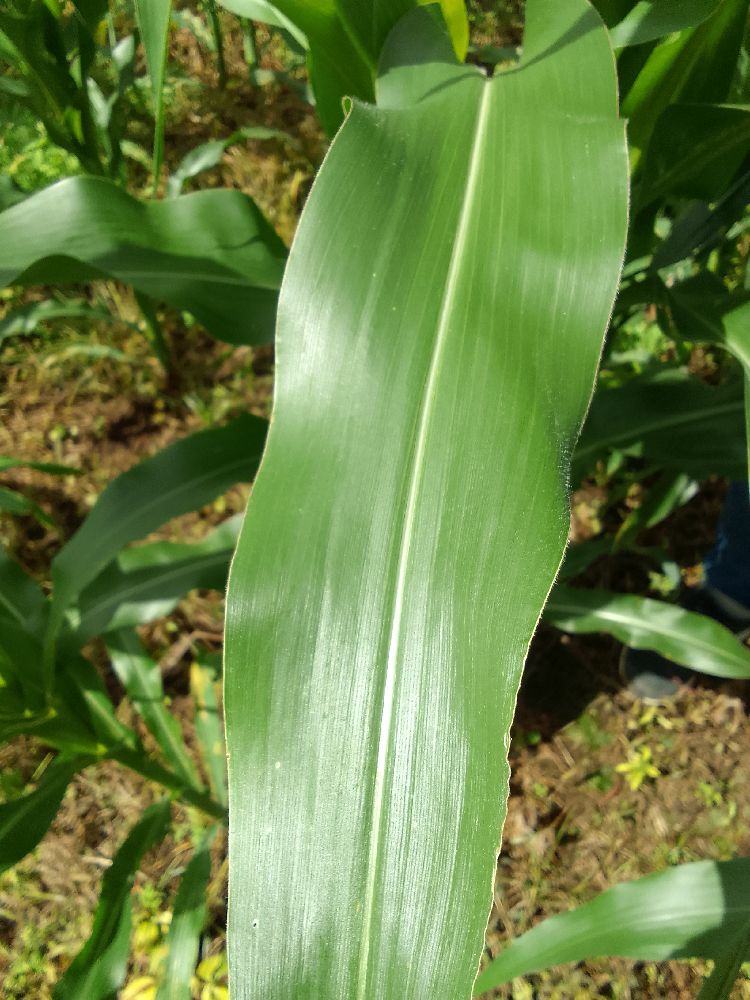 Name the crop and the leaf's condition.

maize, healthy
